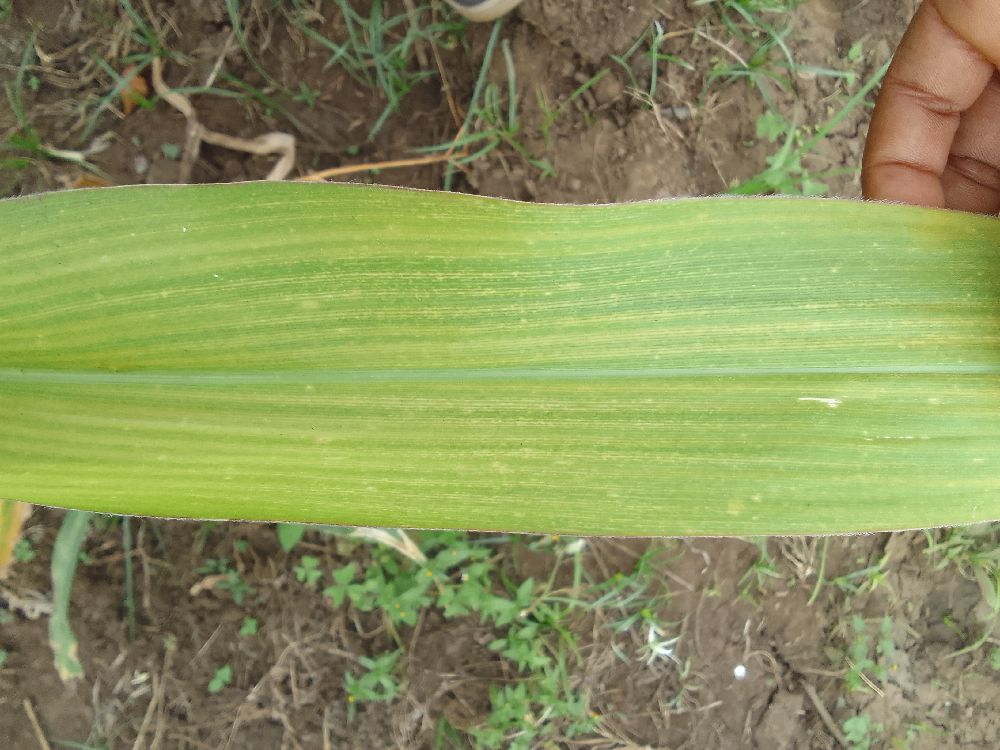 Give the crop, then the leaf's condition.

maize, maize lethal necrosis
